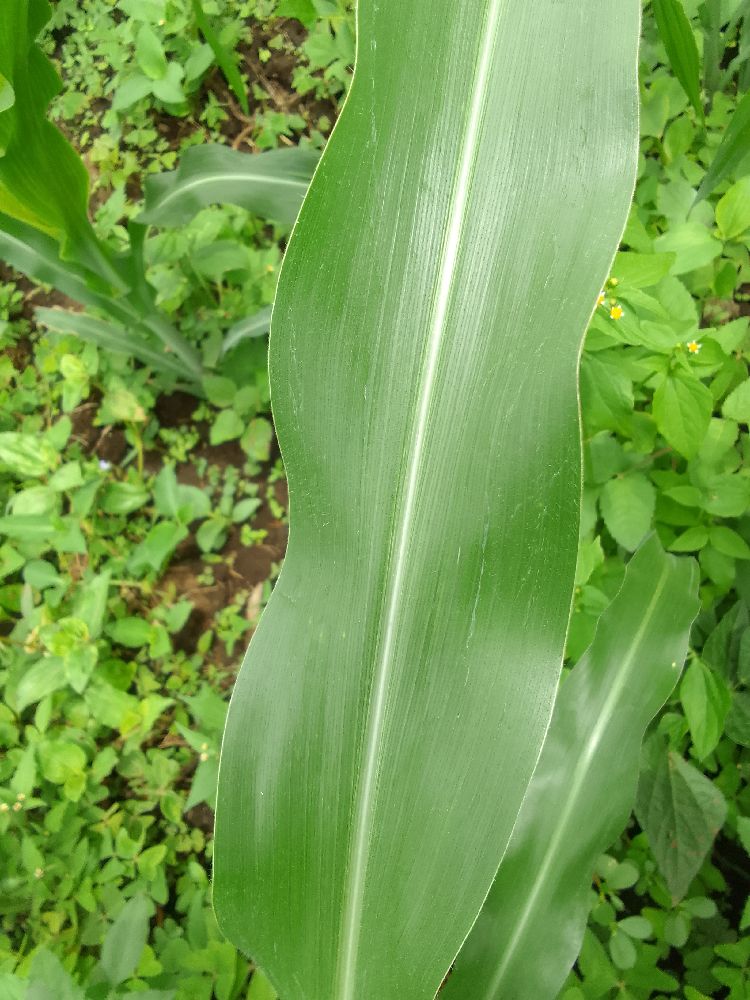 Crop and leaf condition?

maize, healthy
